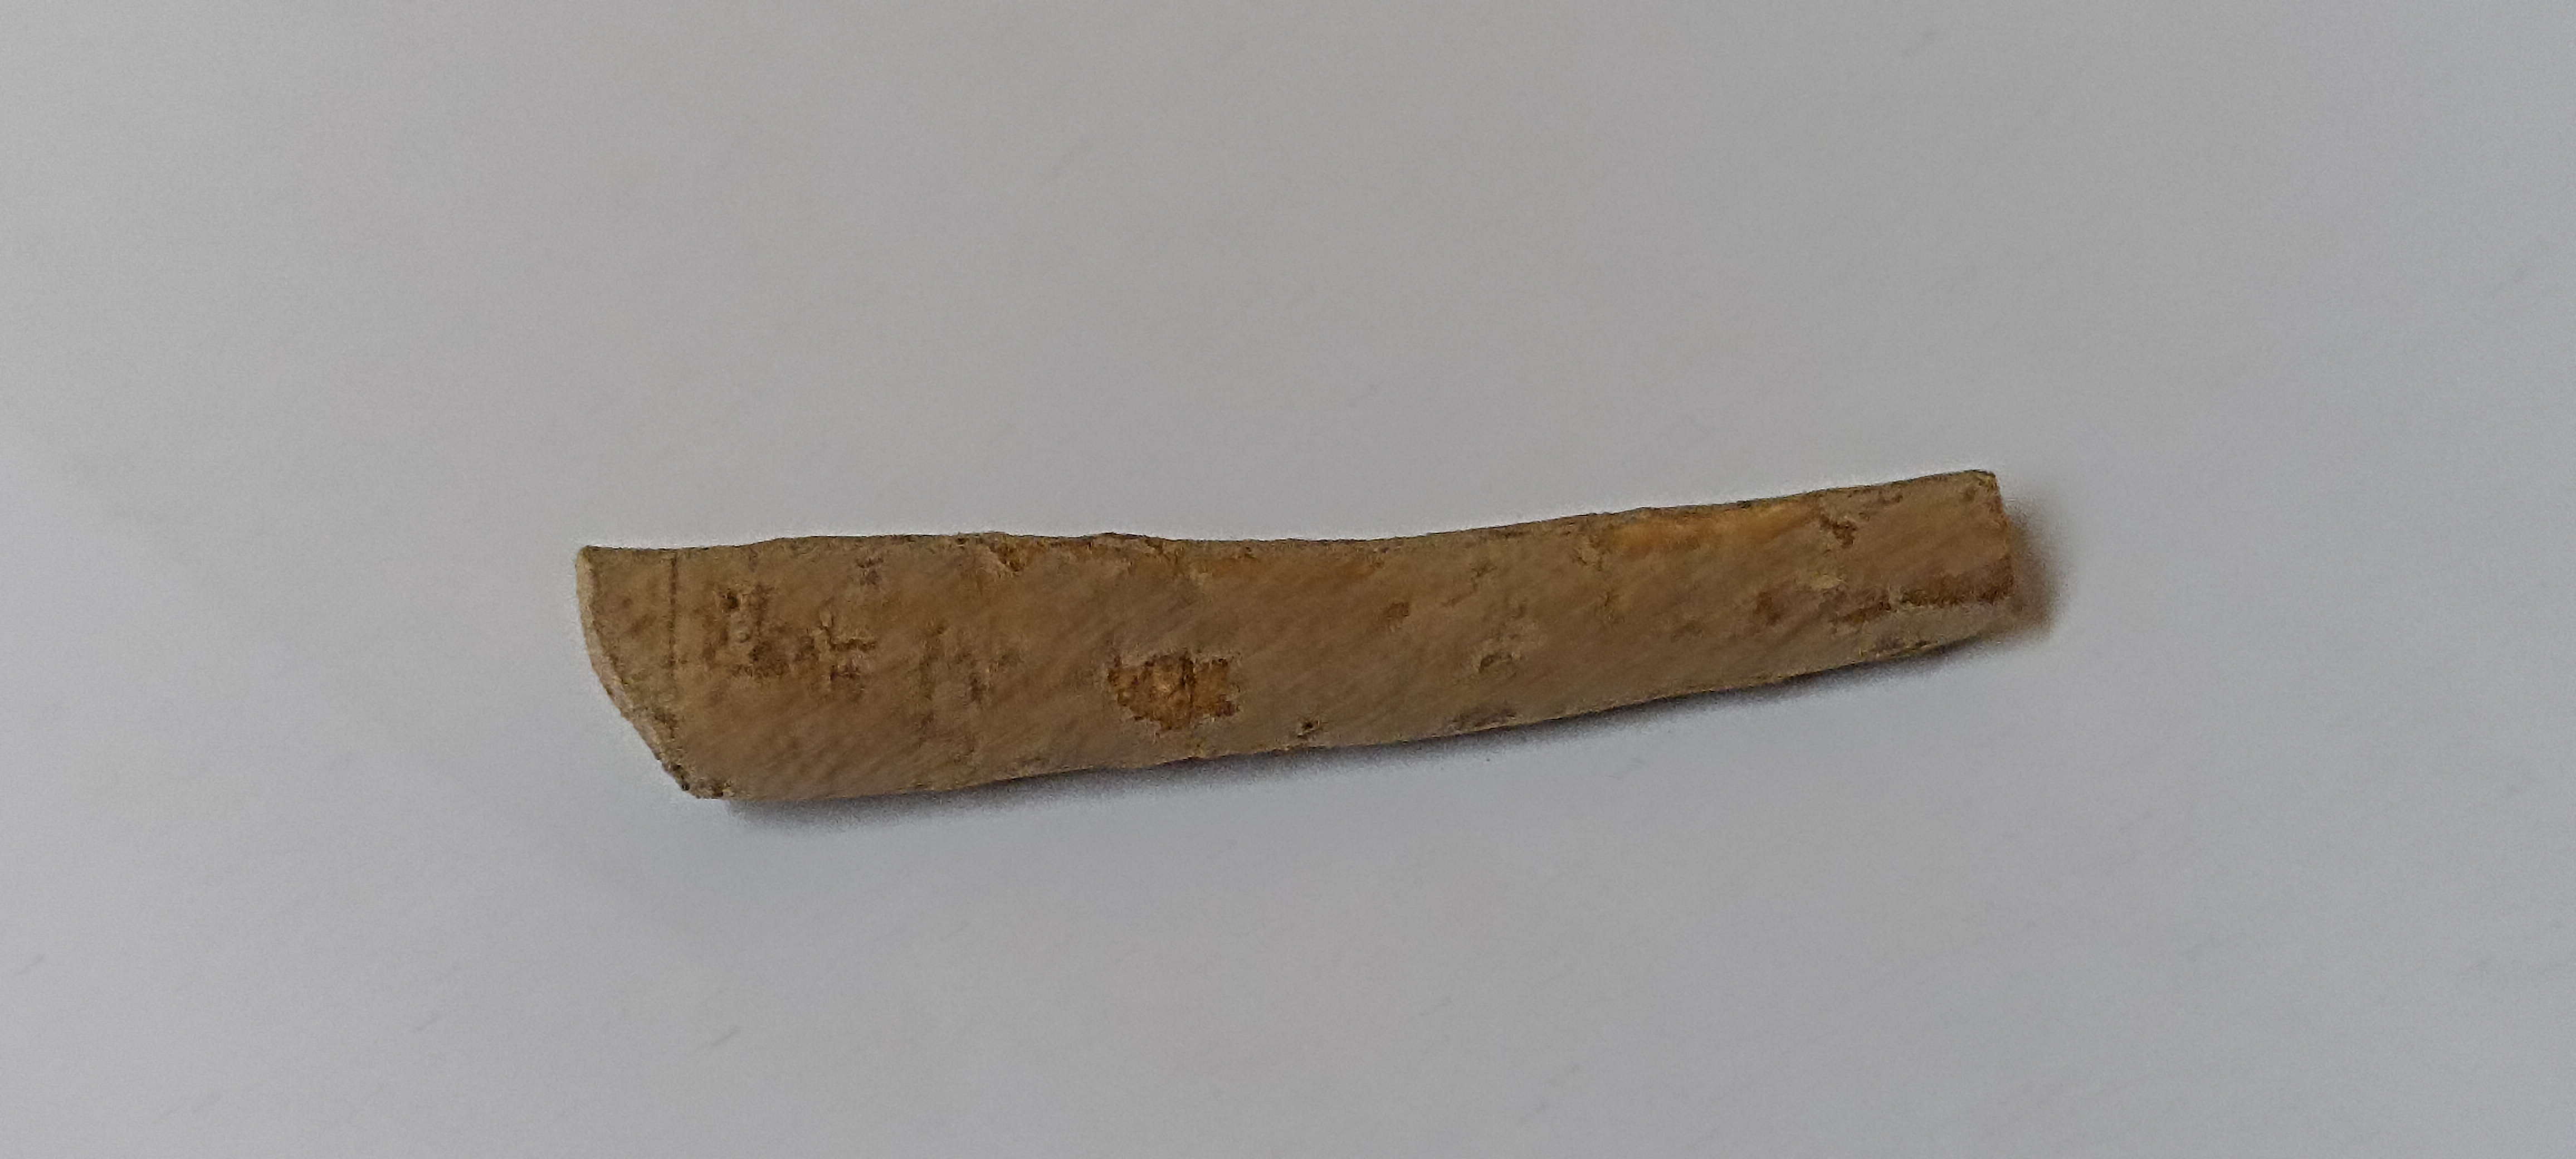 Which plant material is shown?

ashwagandha
